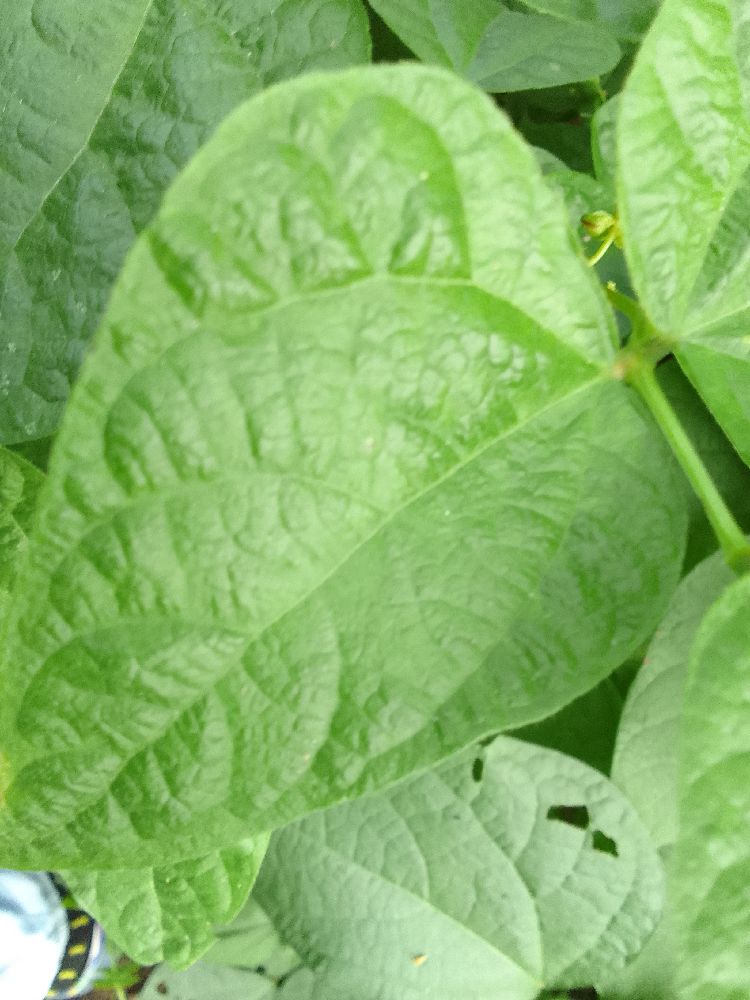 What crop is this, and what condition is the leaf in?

common bean, healthy
